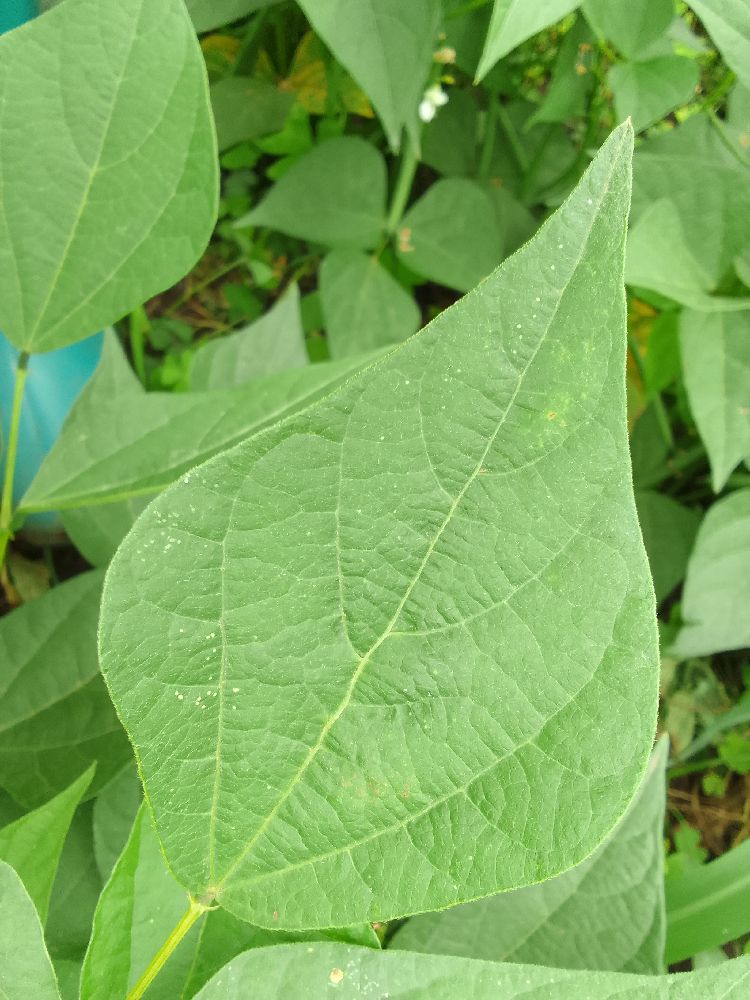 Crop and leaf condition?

common bean, healthy
